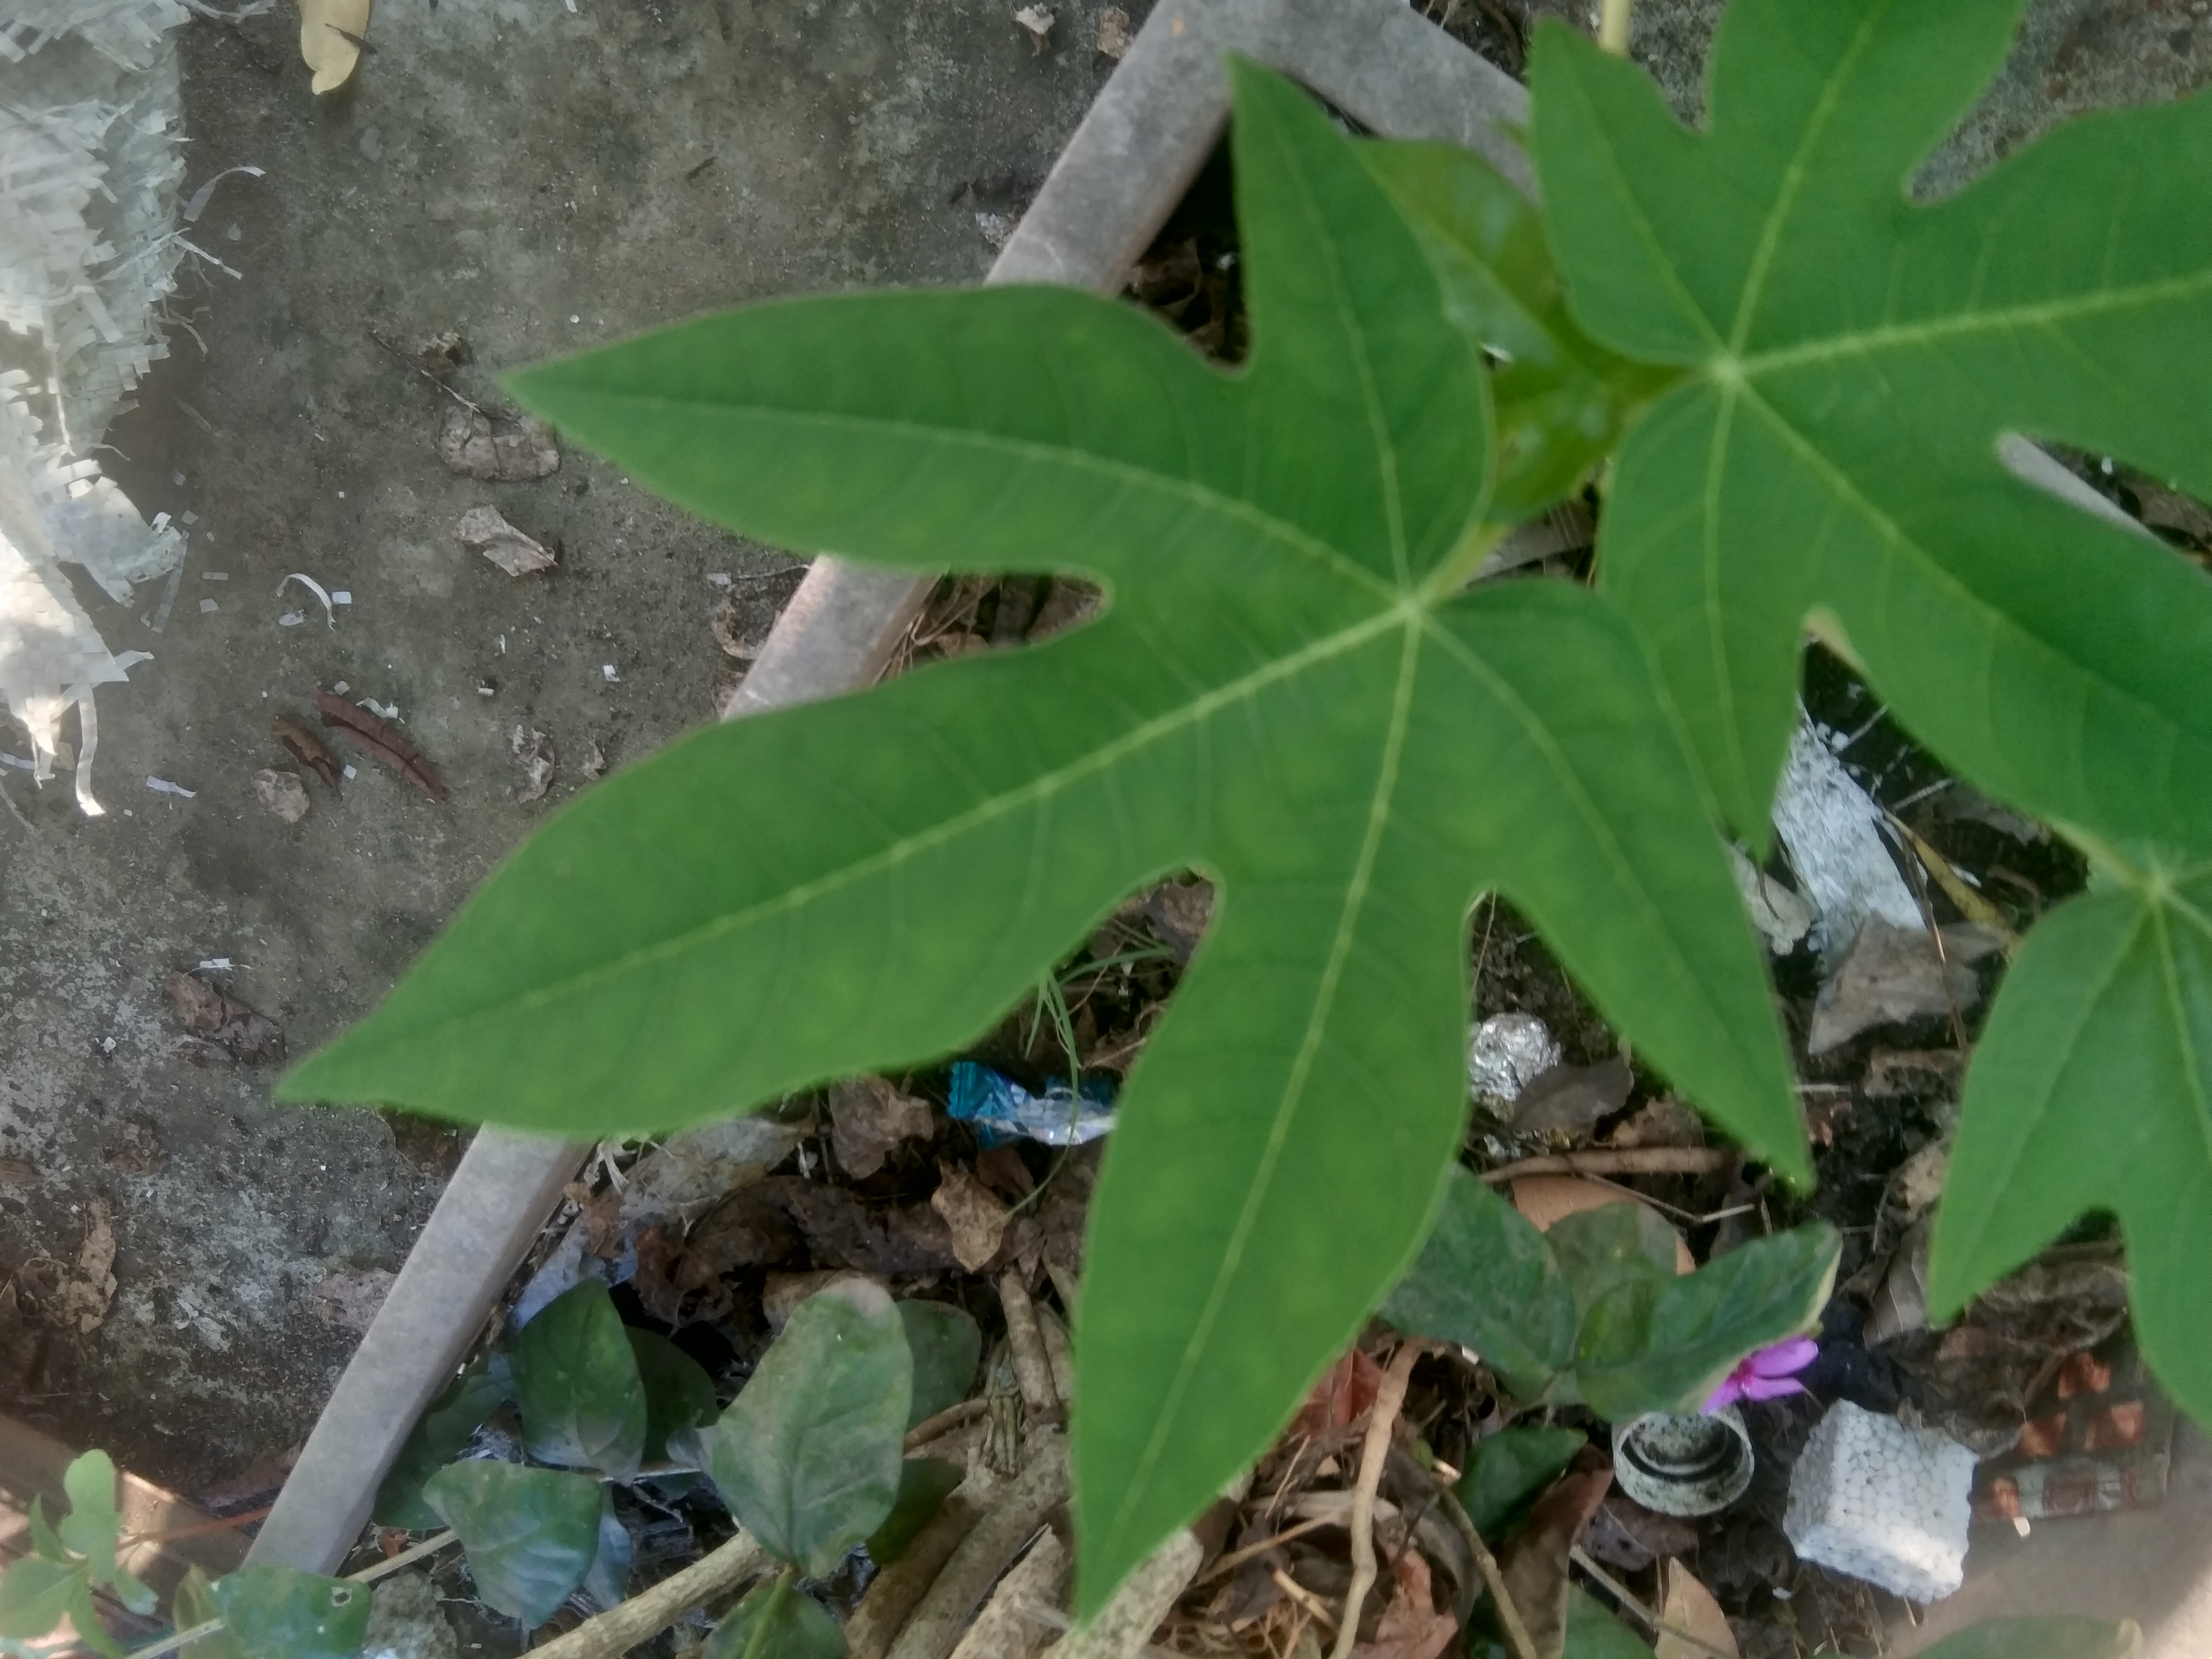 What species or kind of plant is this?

papaya
